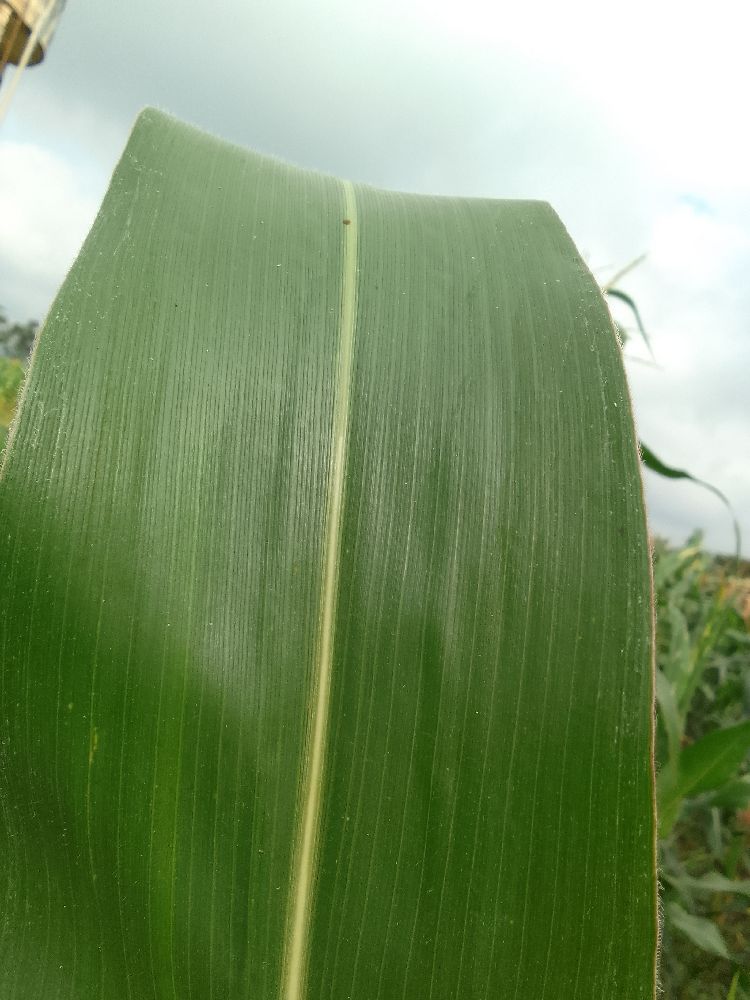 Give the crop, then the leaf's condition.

maize, healthy
